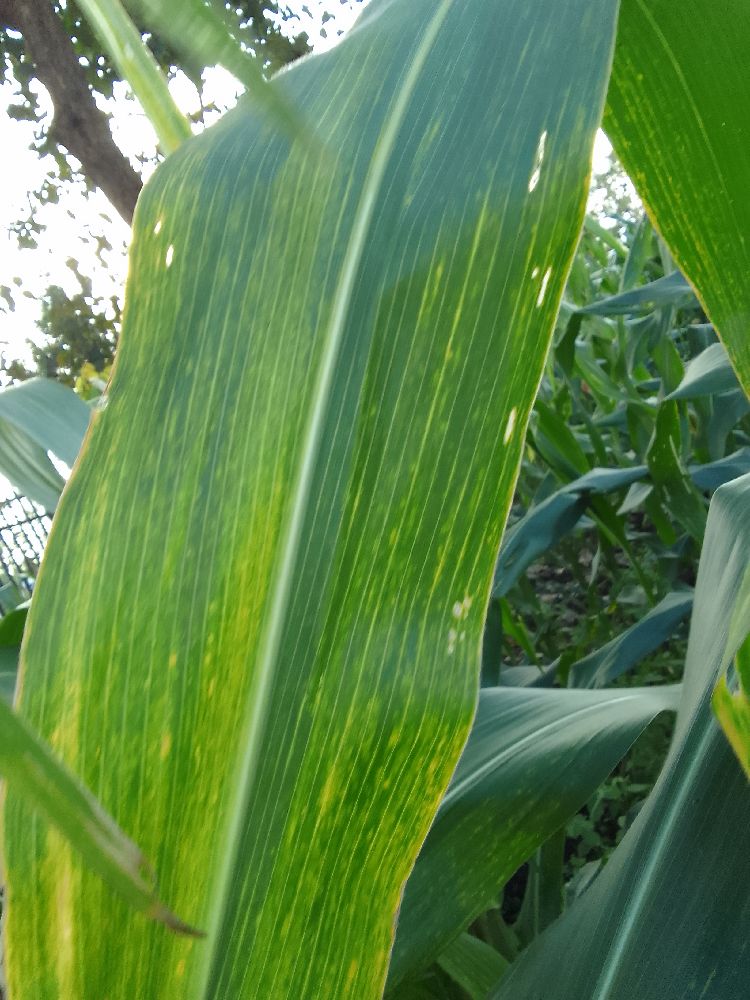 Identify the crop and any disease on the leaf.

maize, maize lethal necrosis
